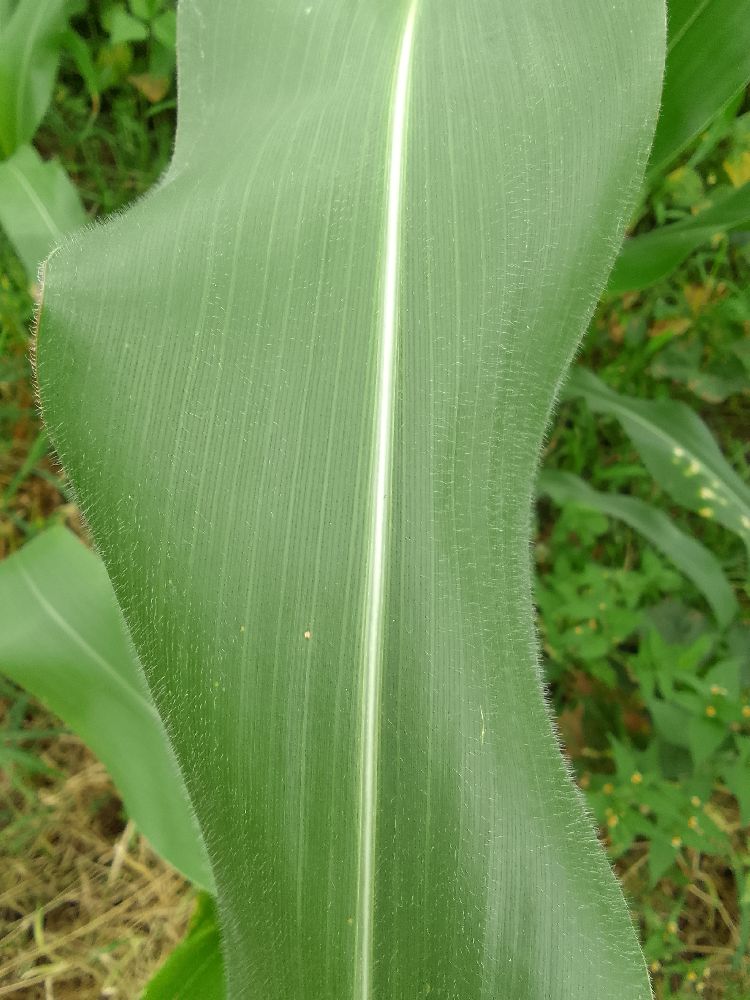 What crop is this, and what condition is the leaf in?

maize, healthy
